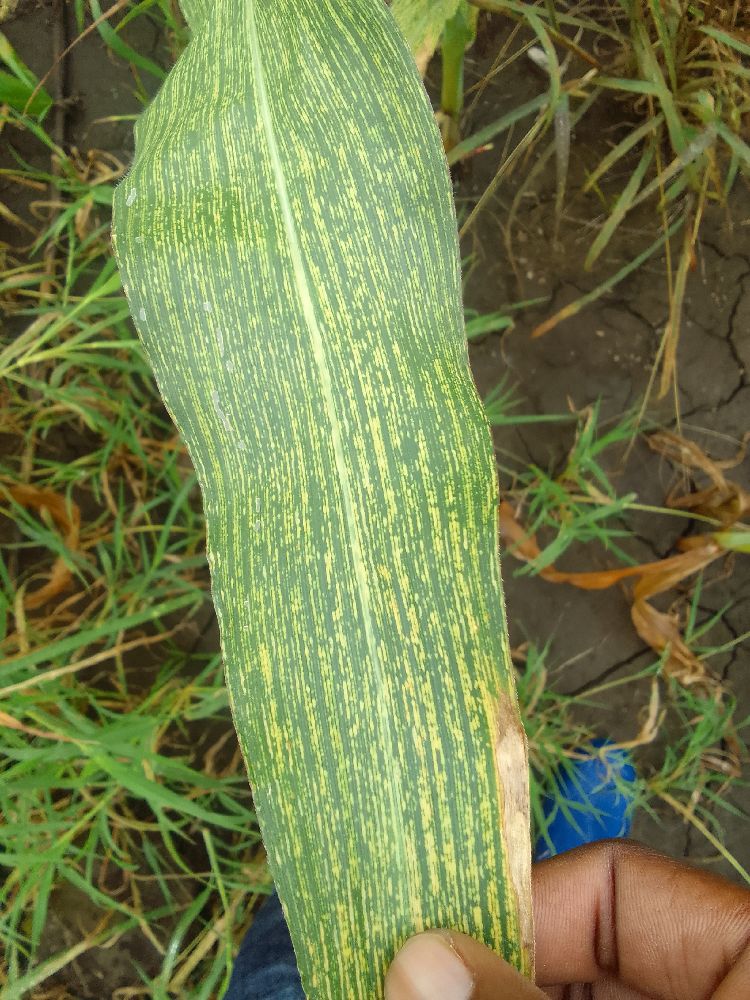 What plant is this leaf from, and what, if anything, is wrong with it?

maize, maize streak virus
